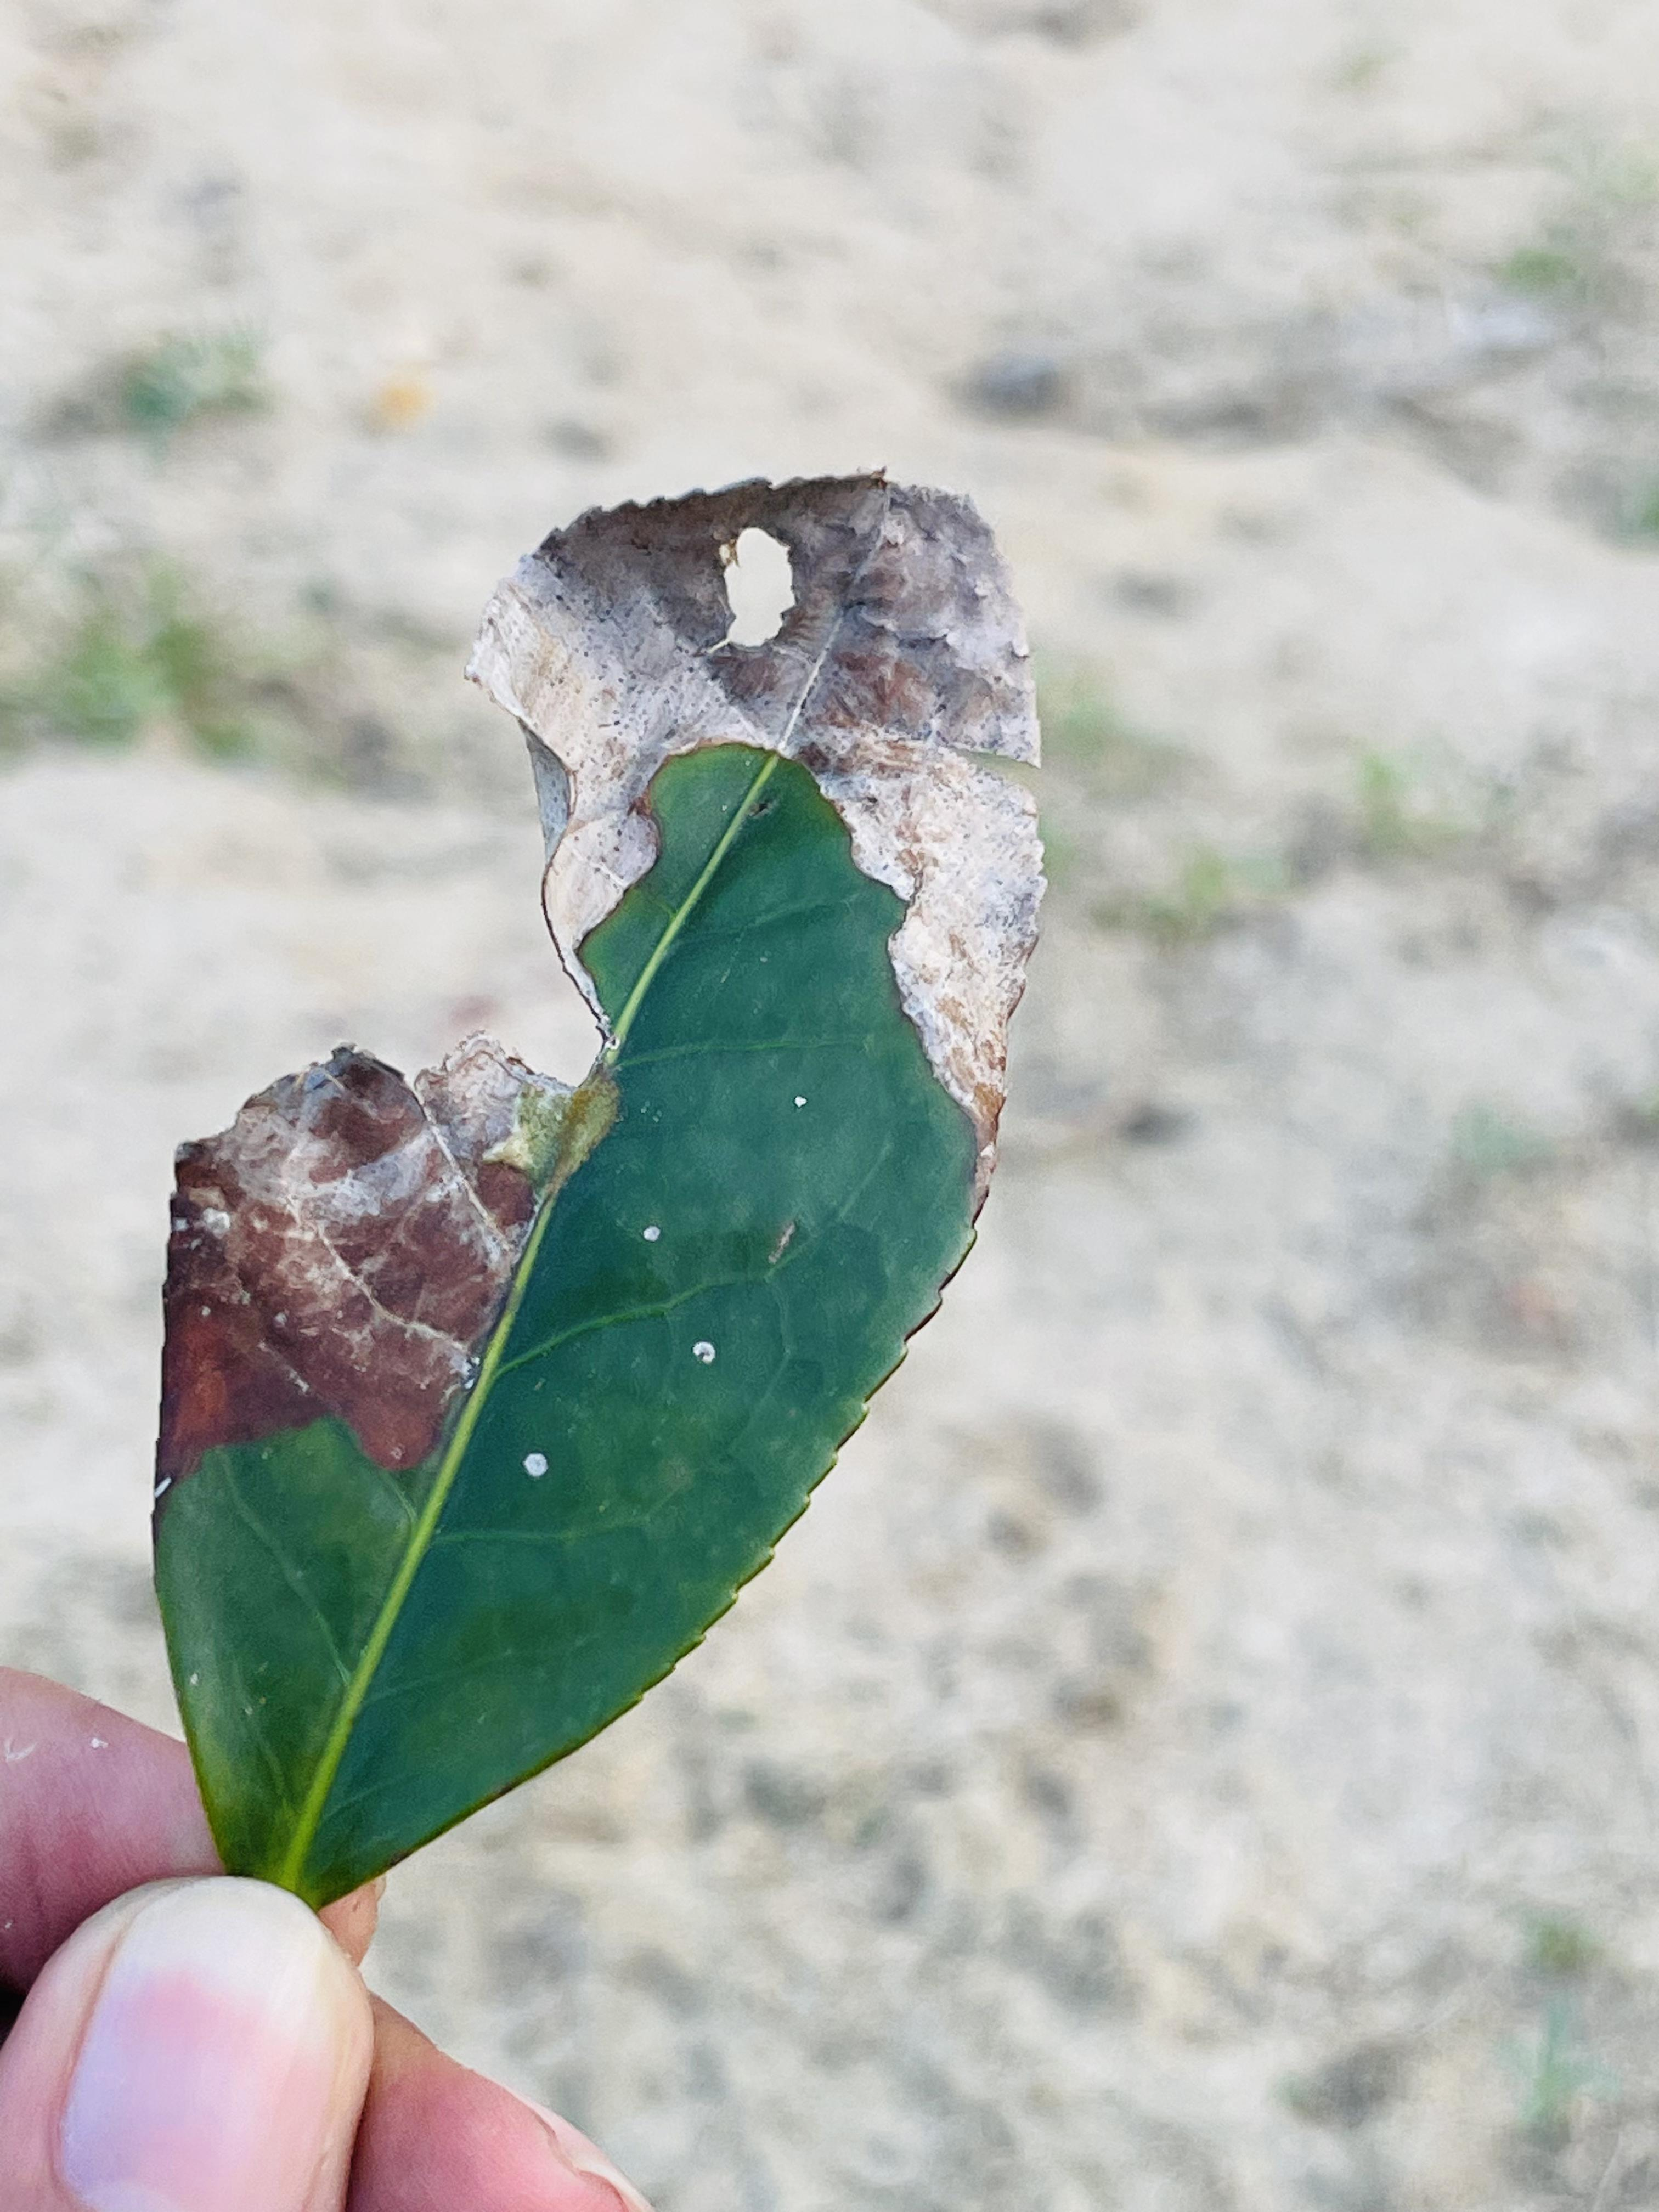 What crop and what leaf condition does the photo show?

tea, blight
